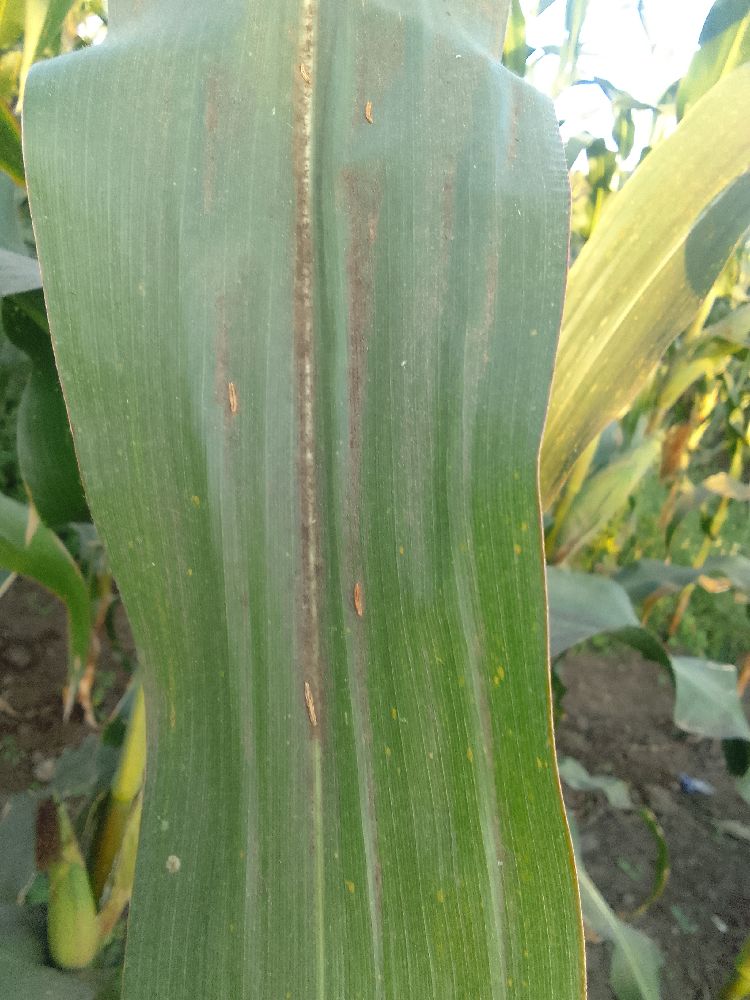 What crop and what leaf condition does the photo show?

maize, healthy
